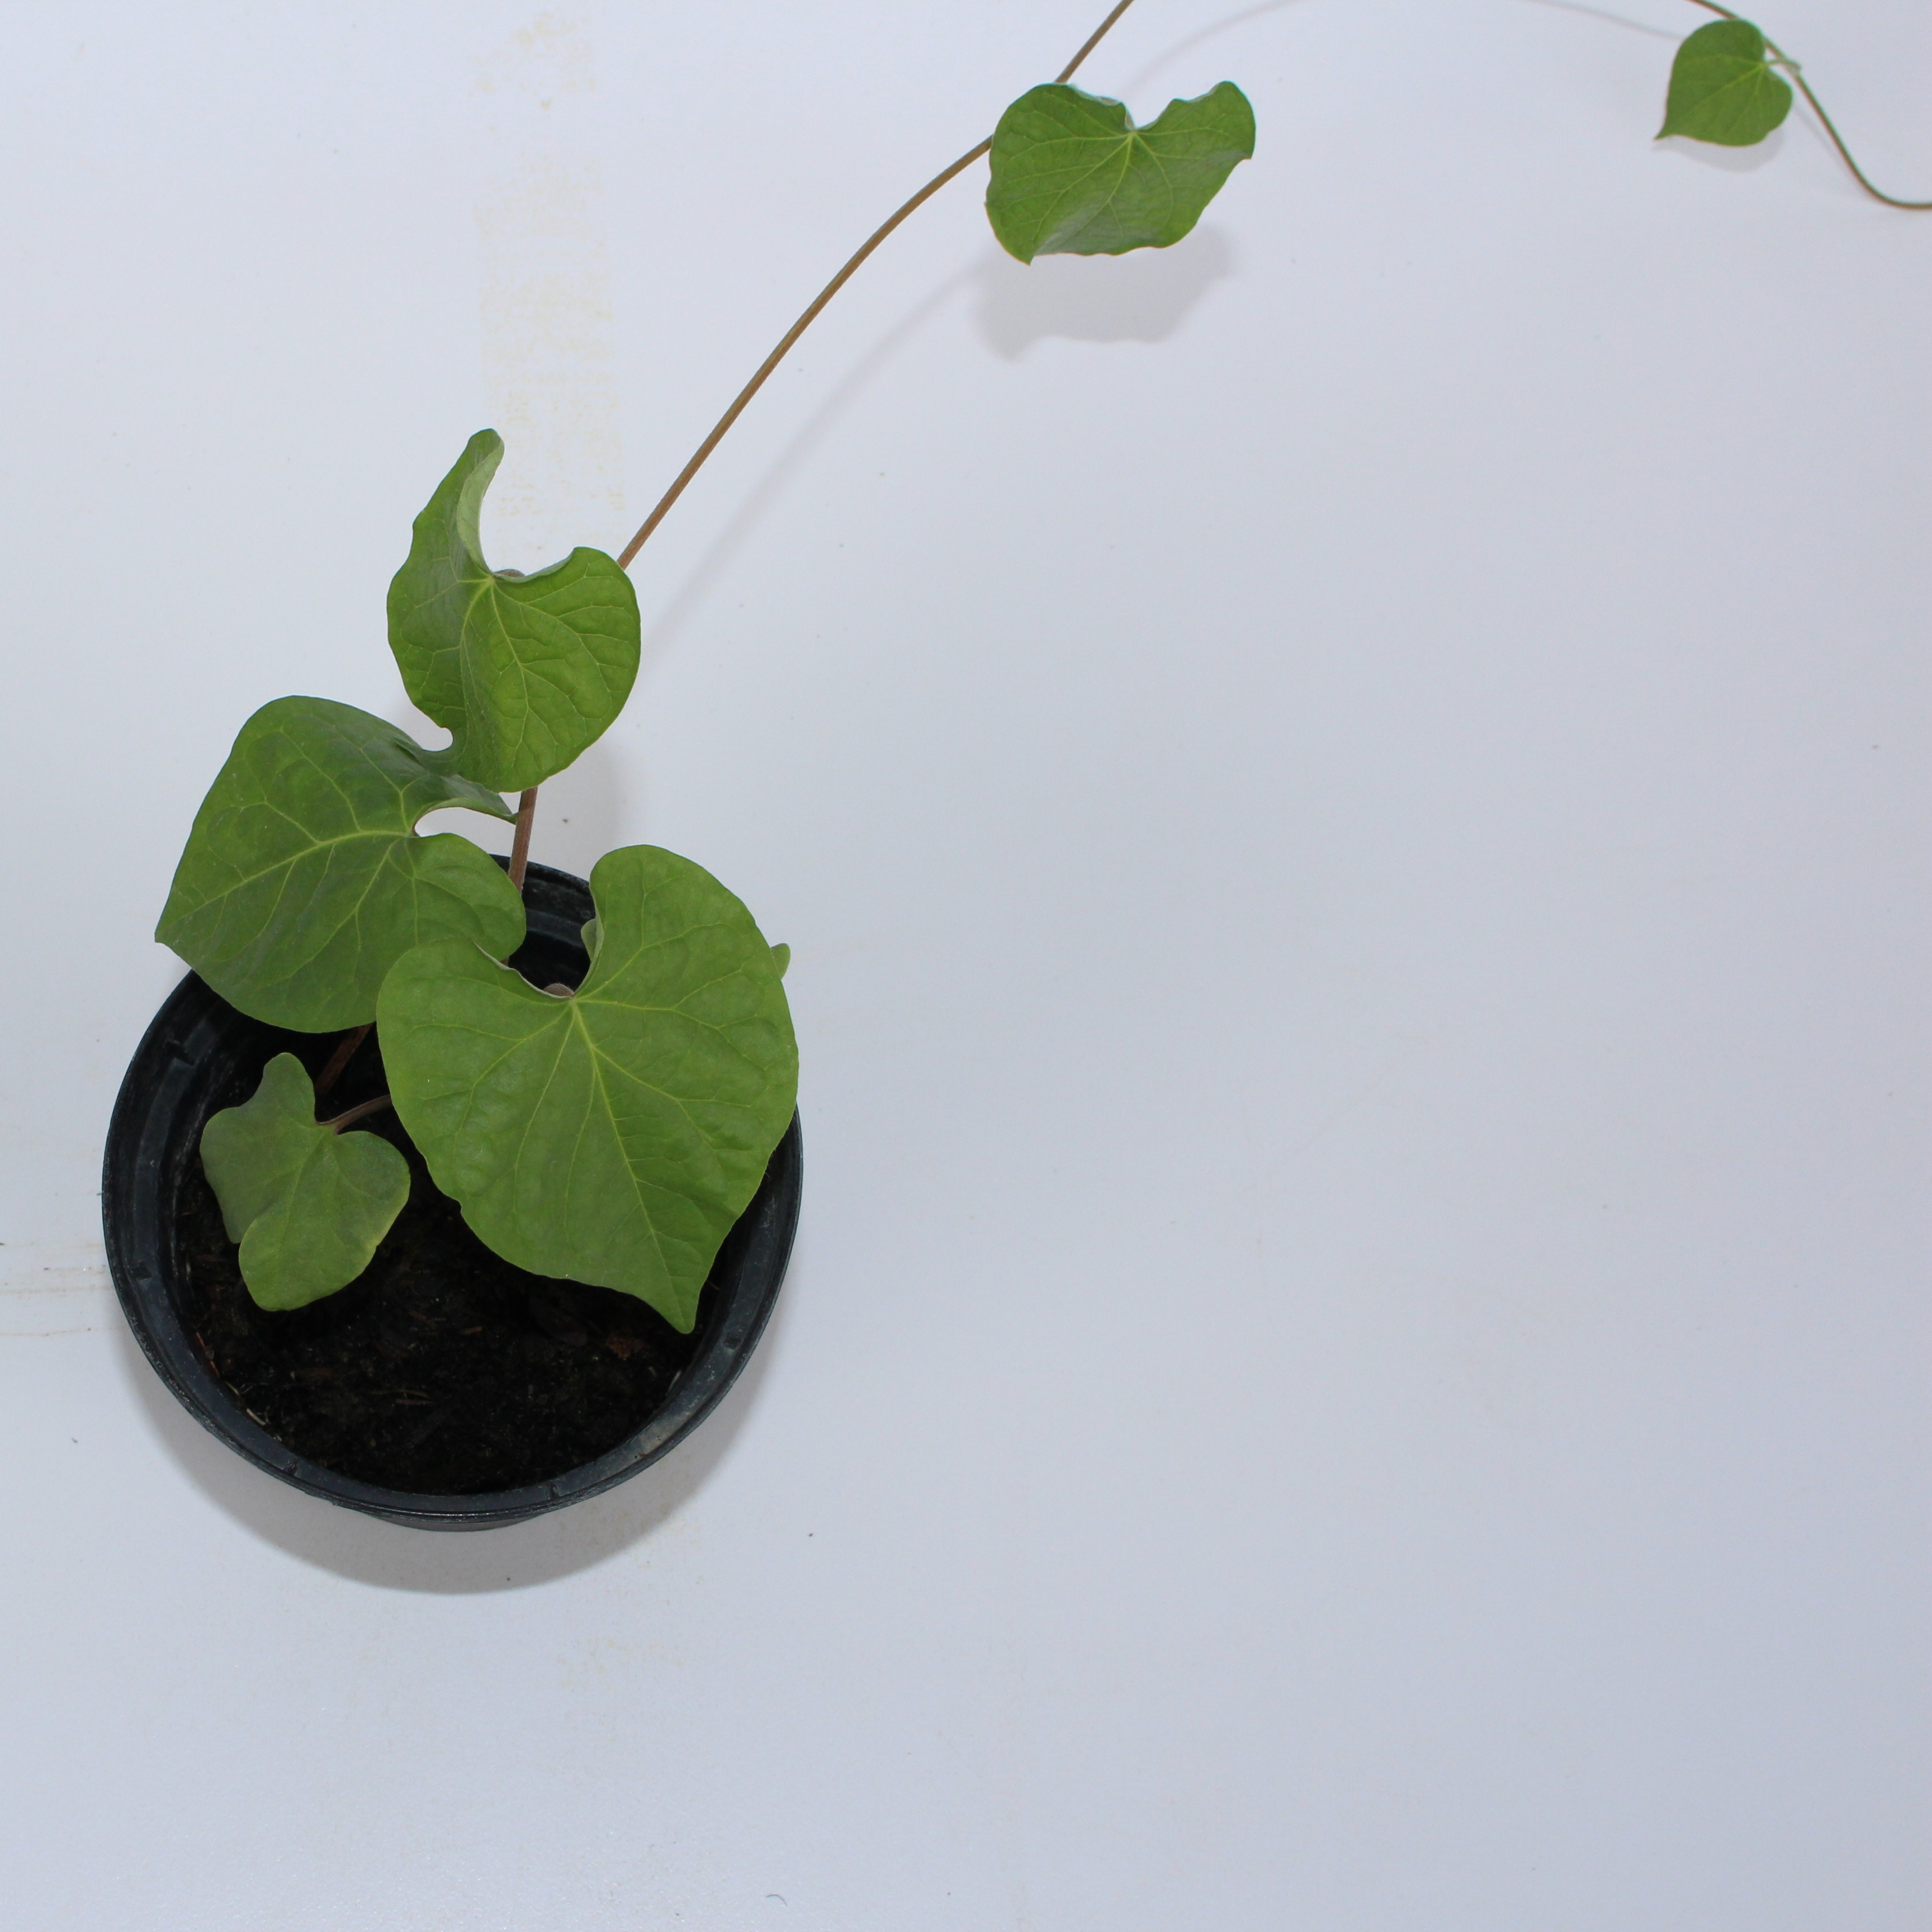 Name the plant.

Convolvulus arvensis
